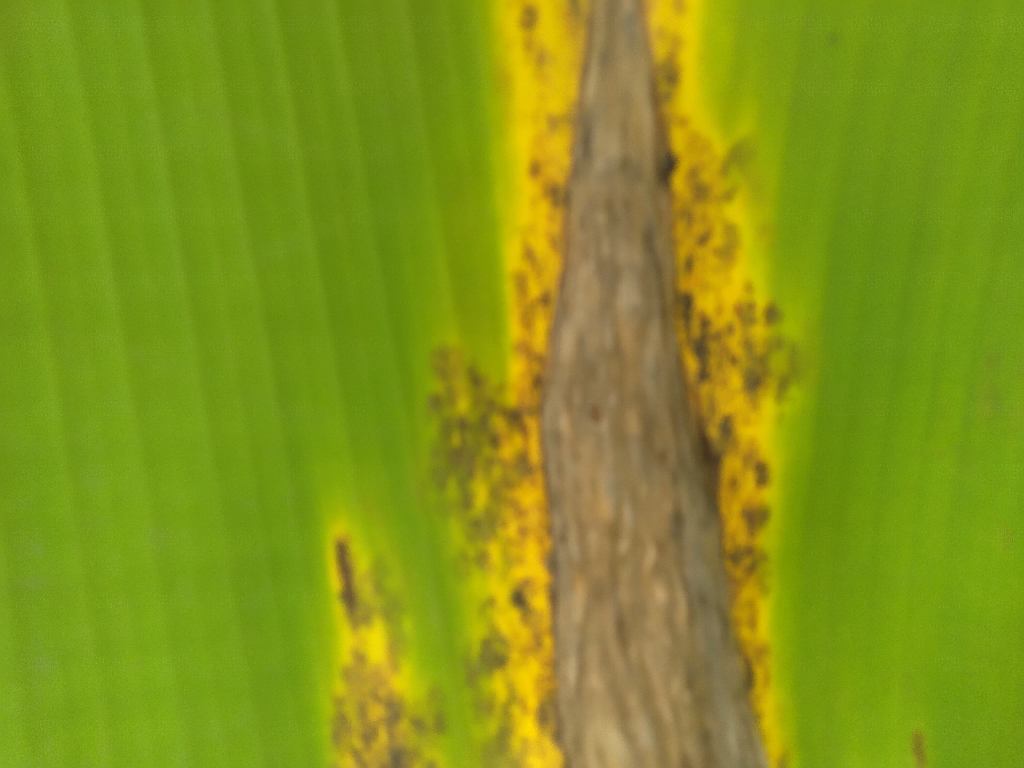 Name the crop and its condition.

banana, black sigatoka
